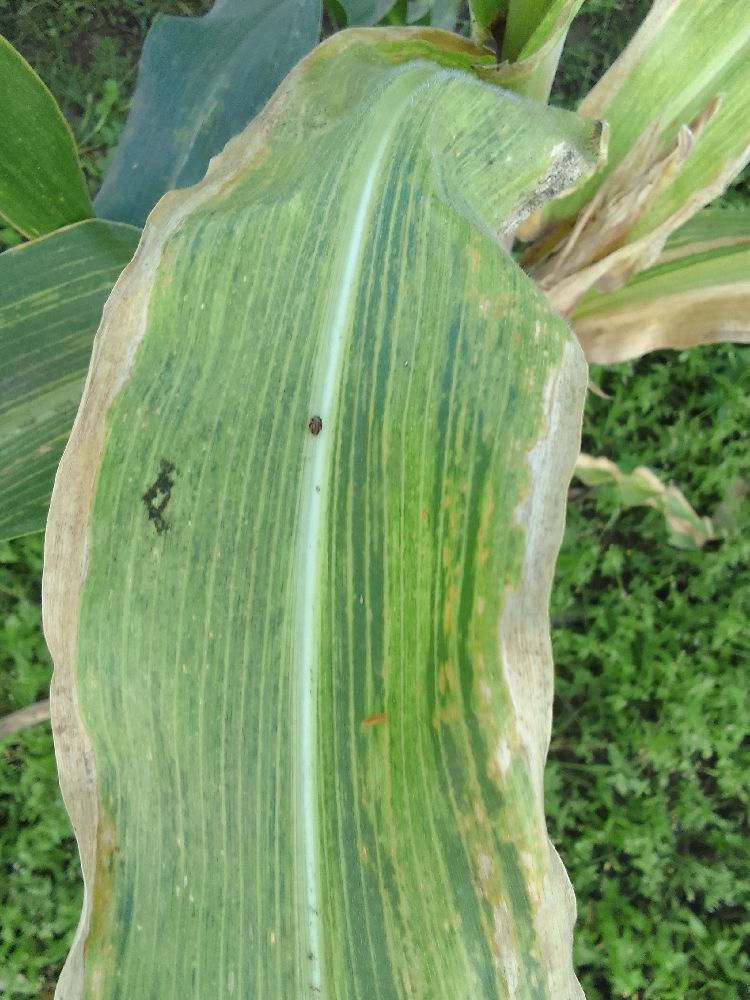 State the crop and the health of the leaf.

maize, maize lethal necrosis
